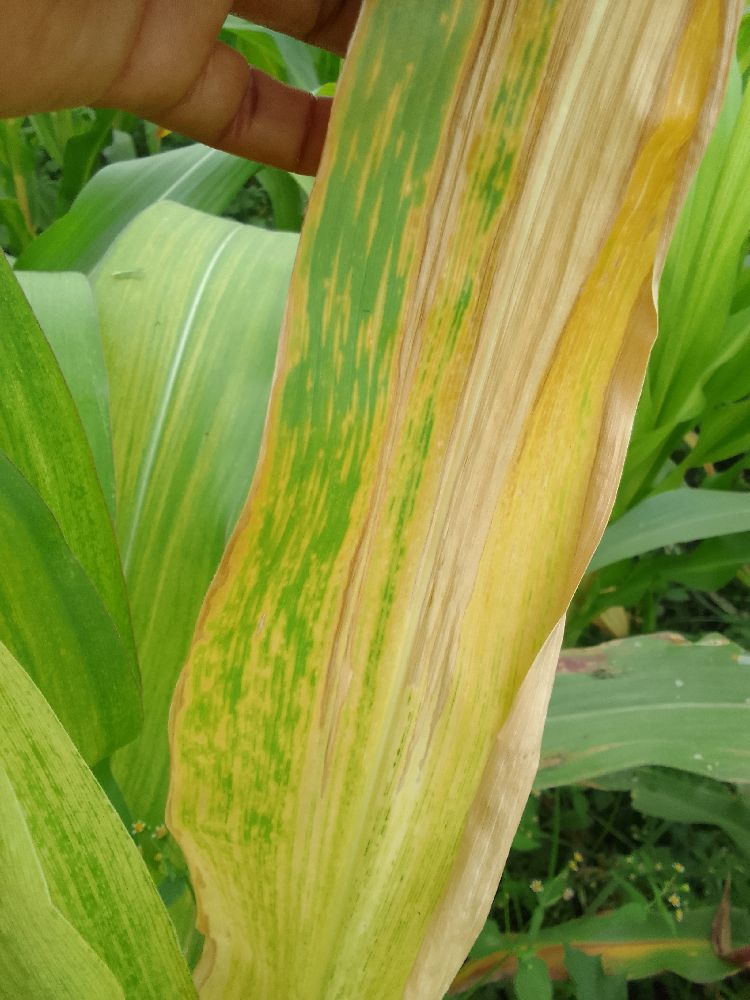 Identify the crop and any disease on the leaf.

maize, maize lethal necrosis
